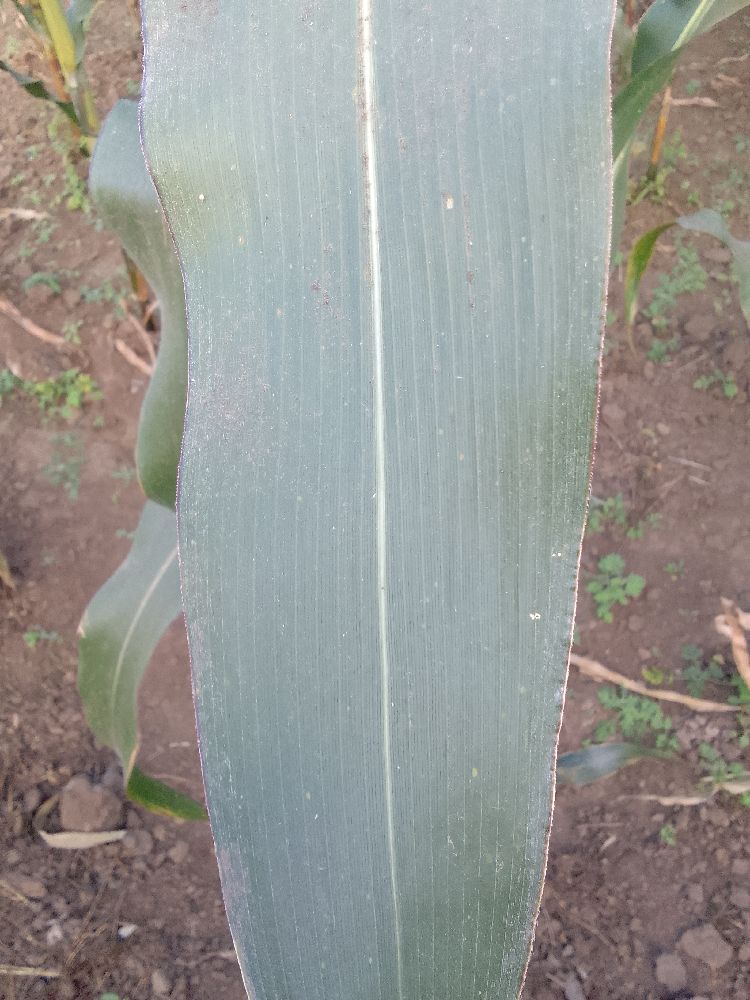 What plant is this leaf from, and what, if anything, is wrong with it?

maize, healthy
